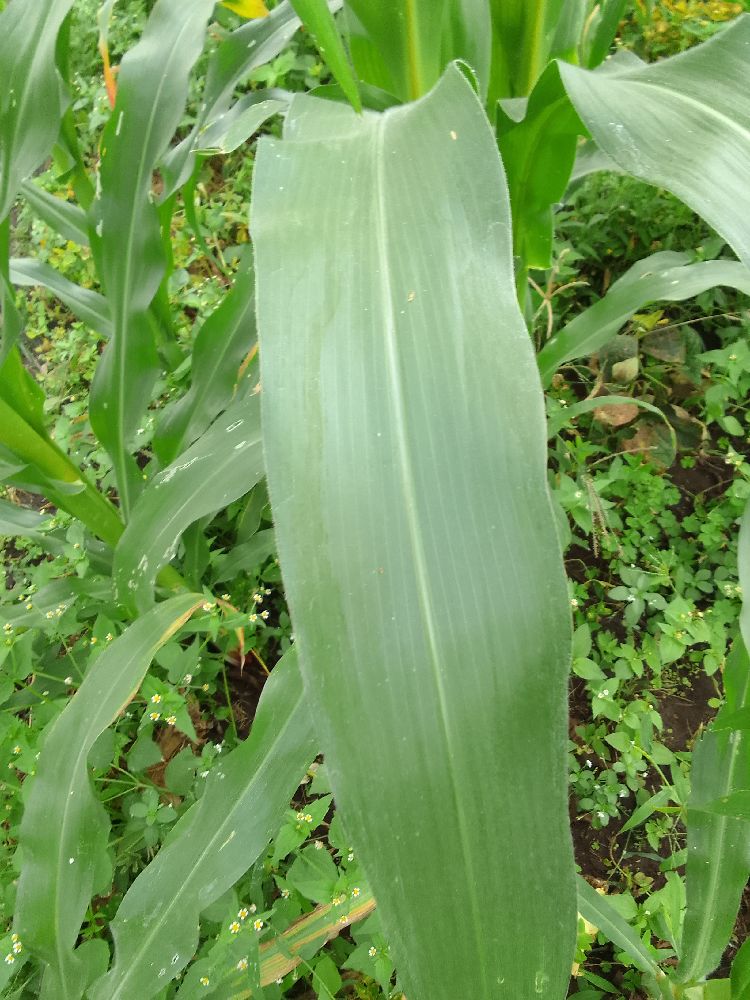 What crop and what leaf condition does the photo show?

maize, healthy
